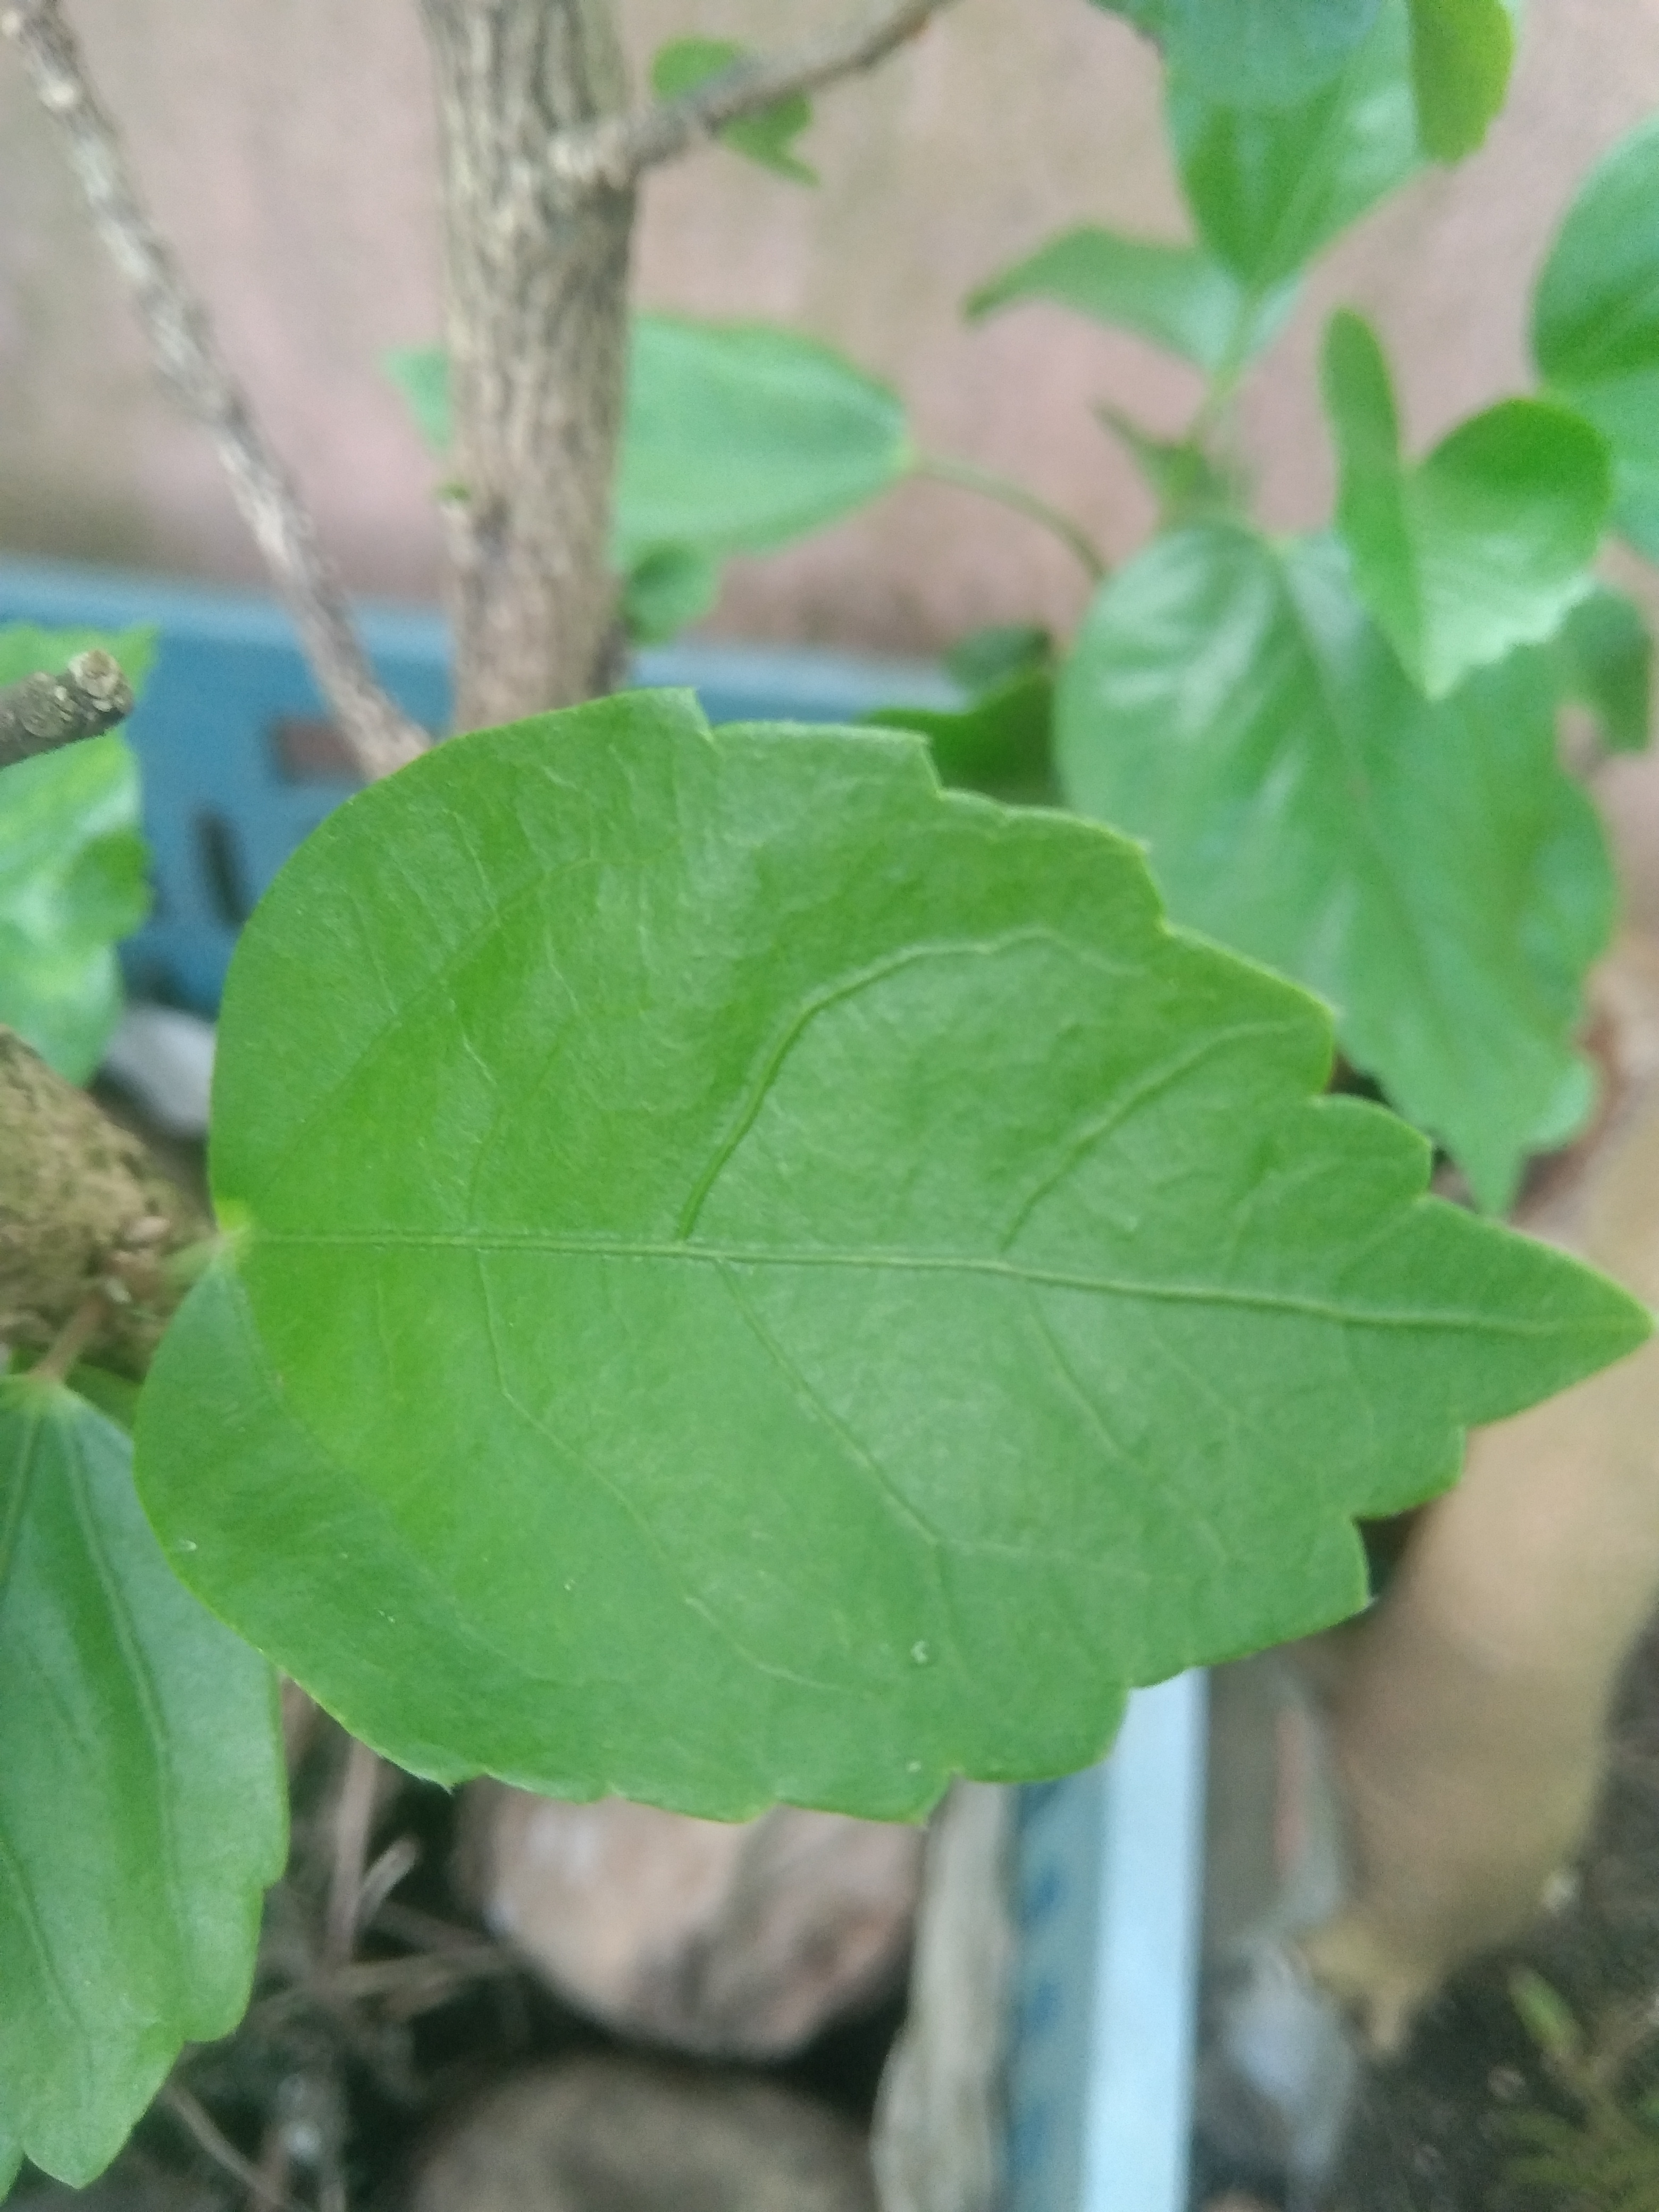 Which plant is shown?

hibiscus
